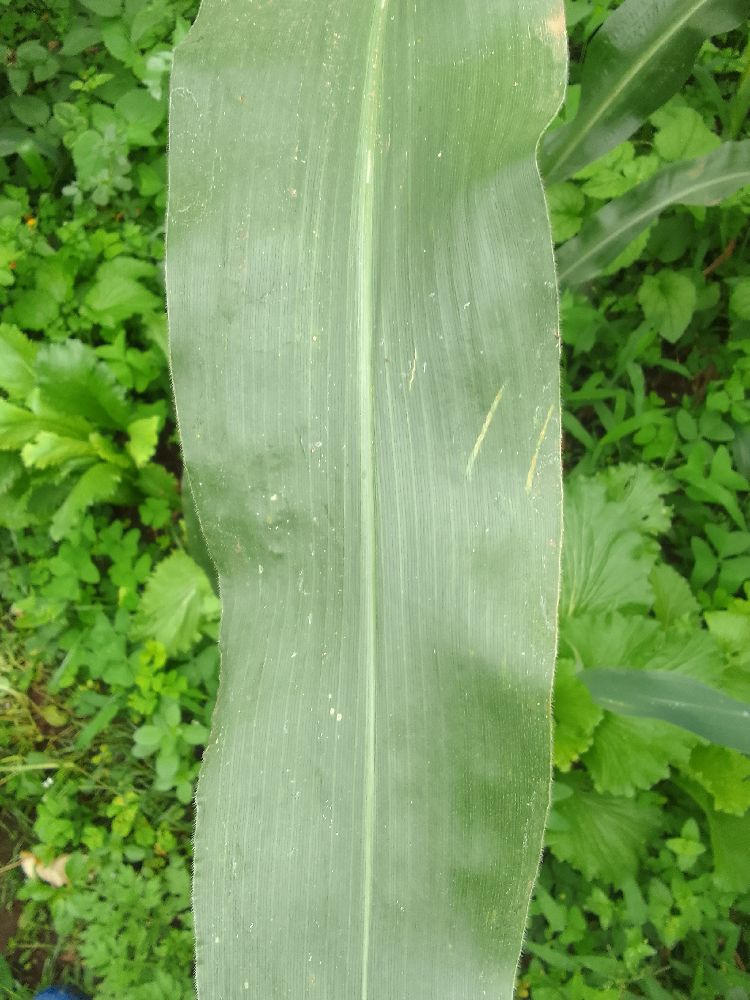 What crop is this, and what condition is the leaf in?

maize, healthy
